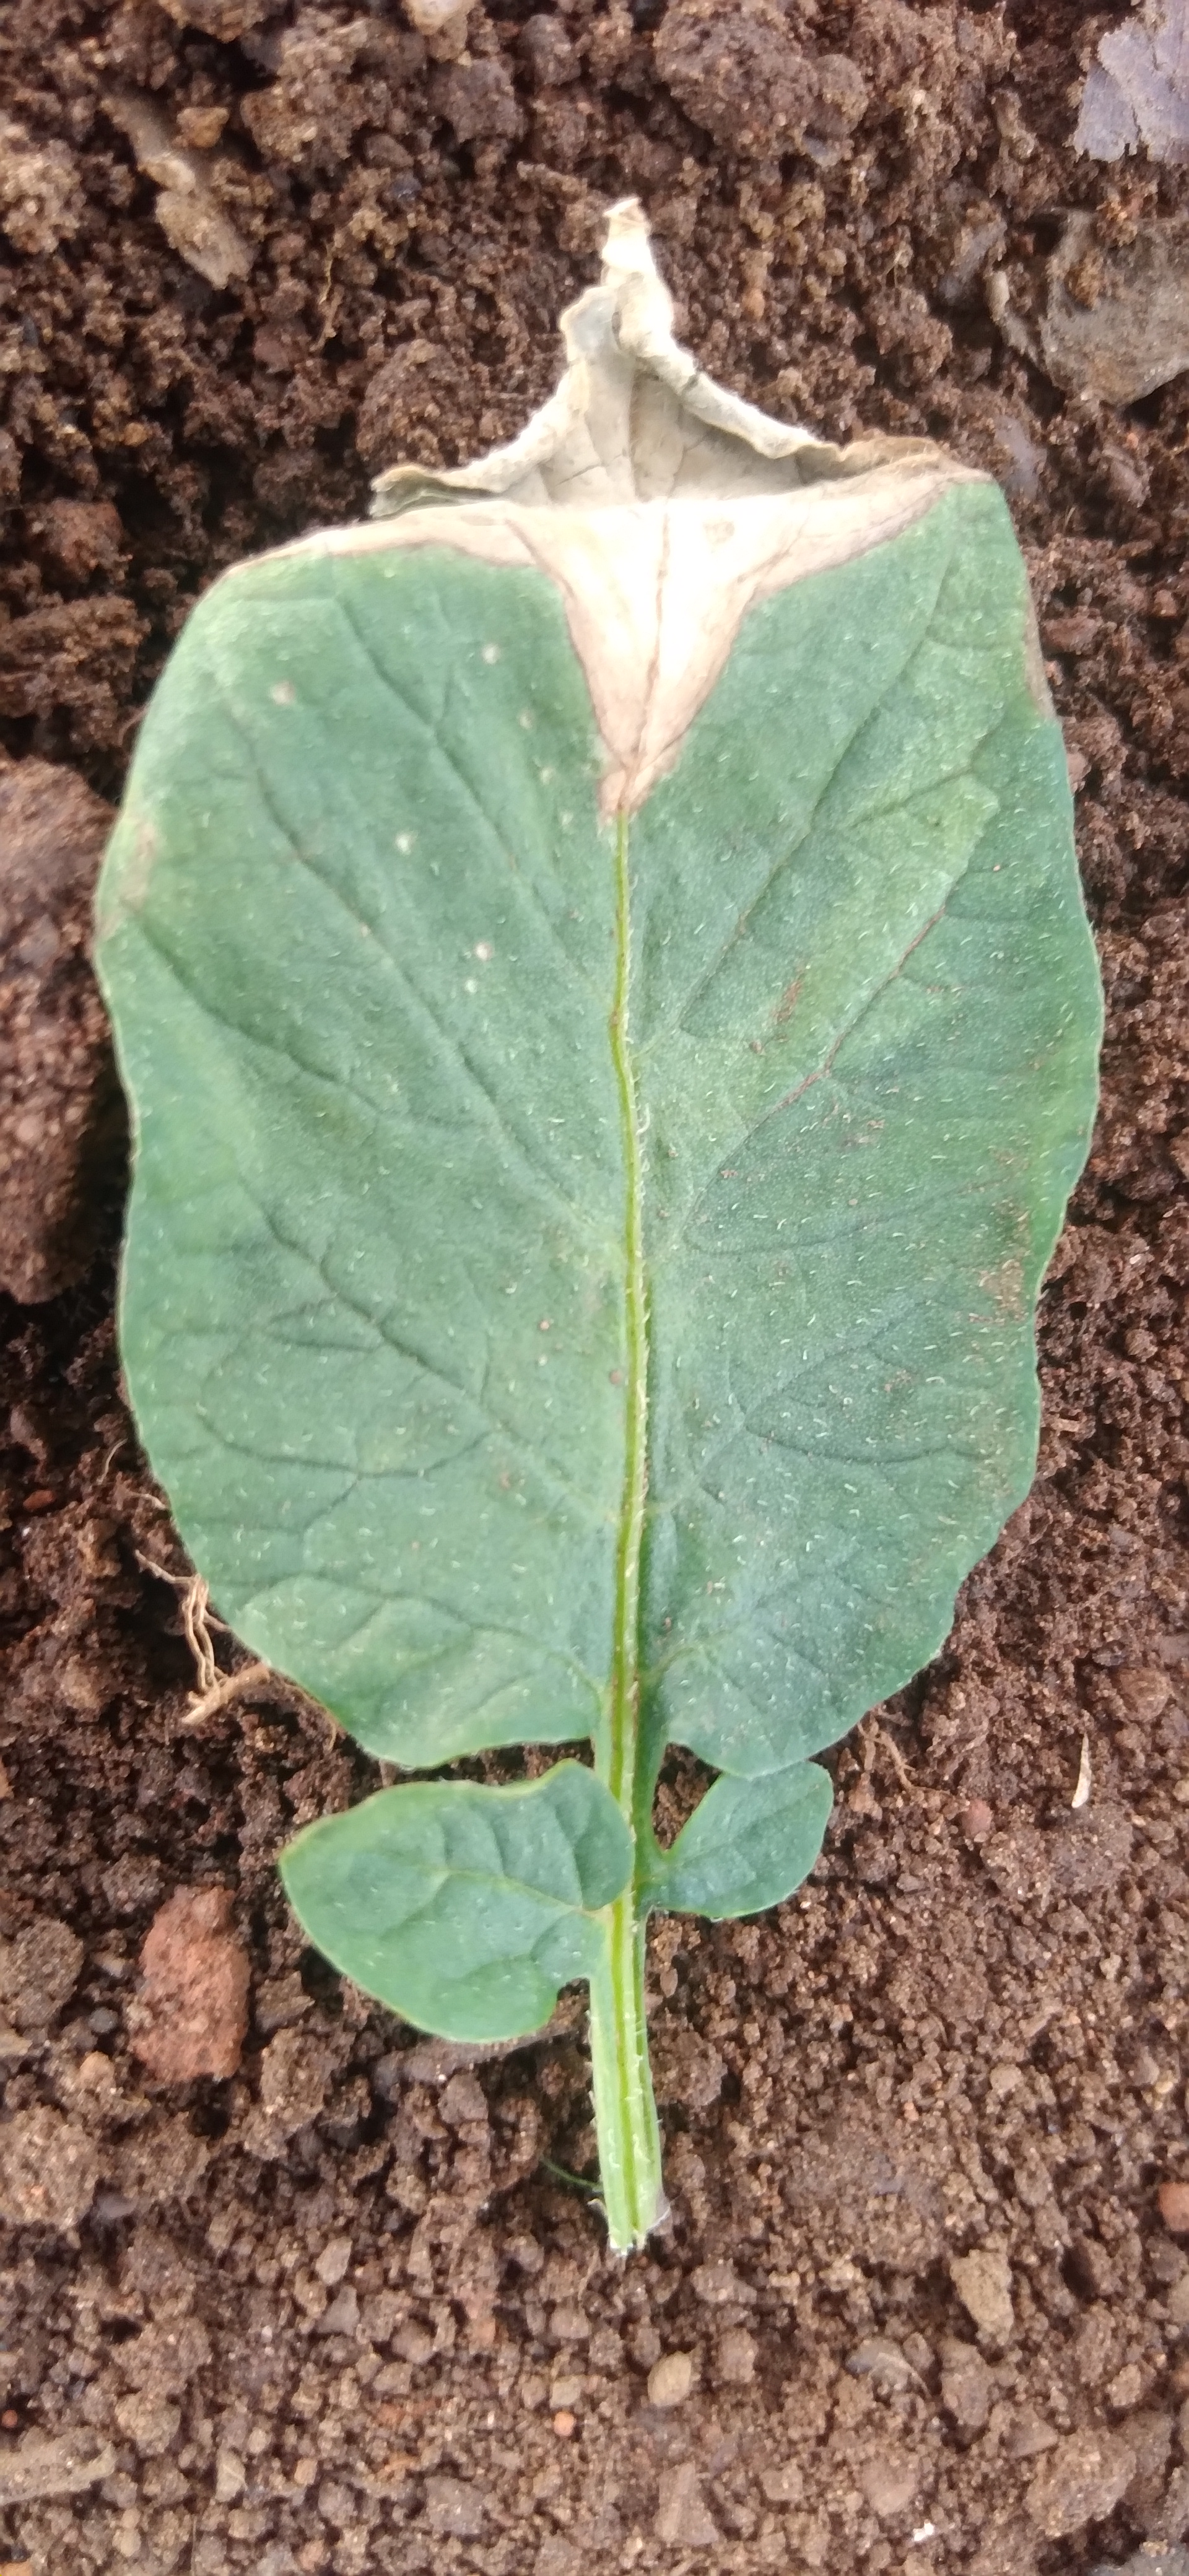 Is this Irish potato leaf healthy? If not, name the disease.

early blight
